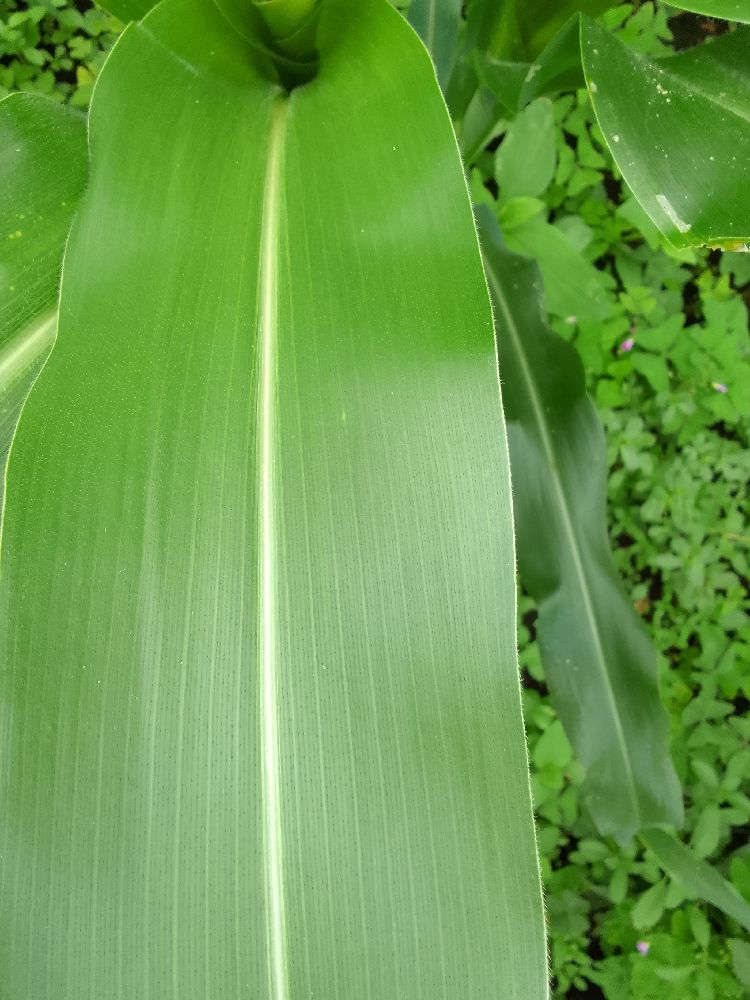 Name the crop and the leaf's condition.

maize, healthy
